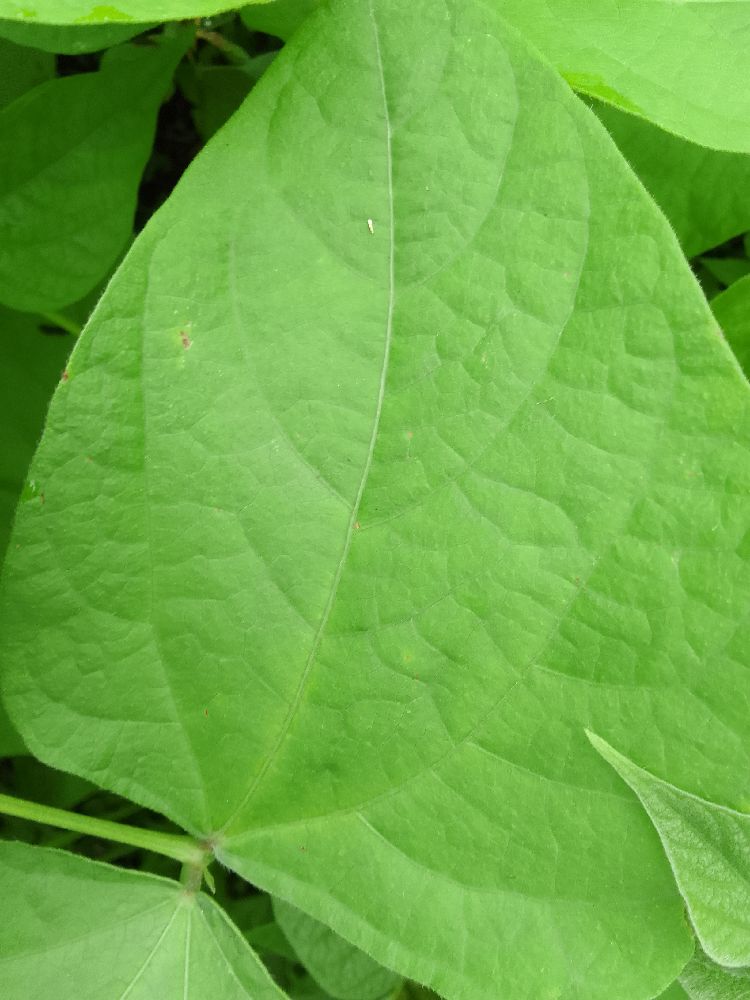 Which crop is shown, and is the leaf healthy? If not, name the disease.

common bean, healthy
